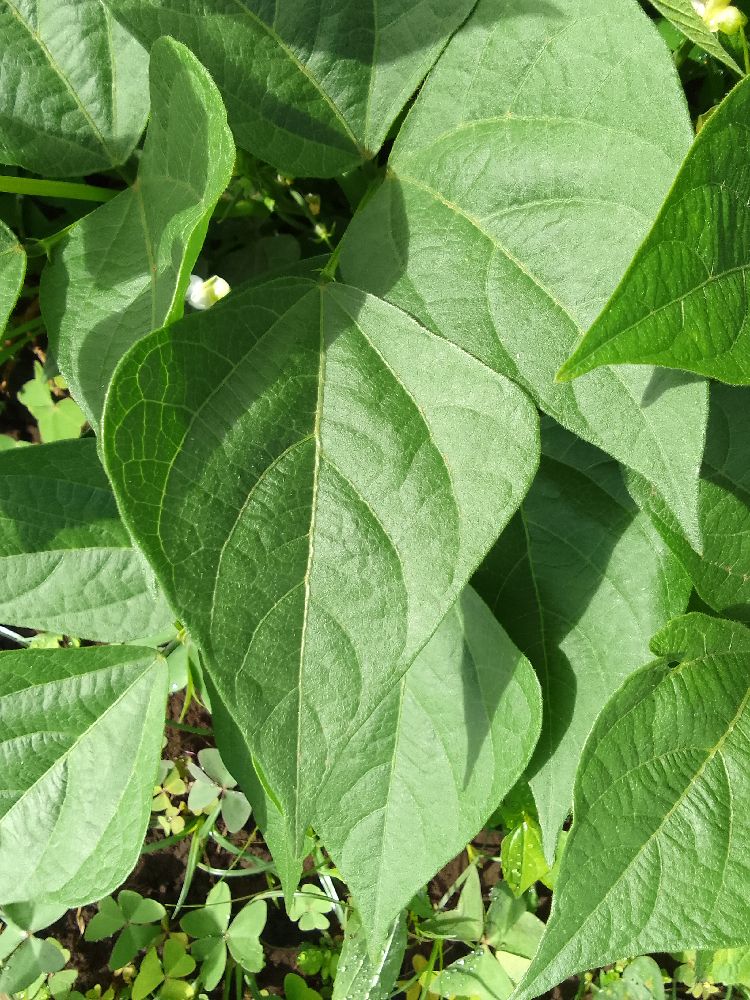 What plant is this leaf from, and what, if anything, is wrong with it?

common bean, healthy
